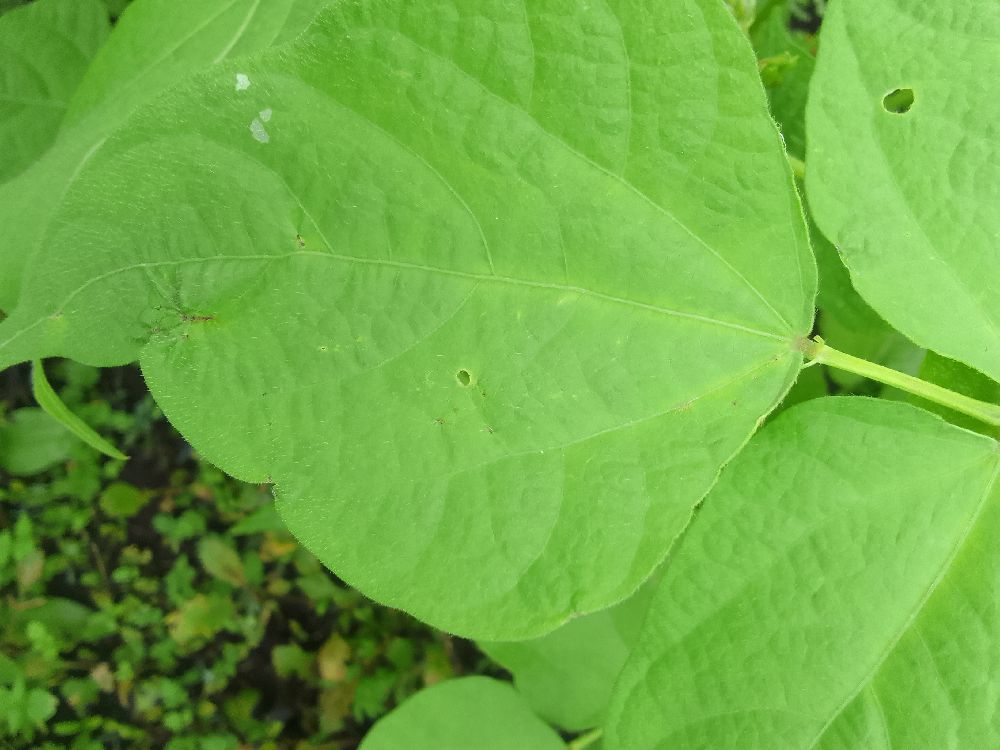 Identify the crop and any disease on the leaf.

common bean, healthy
